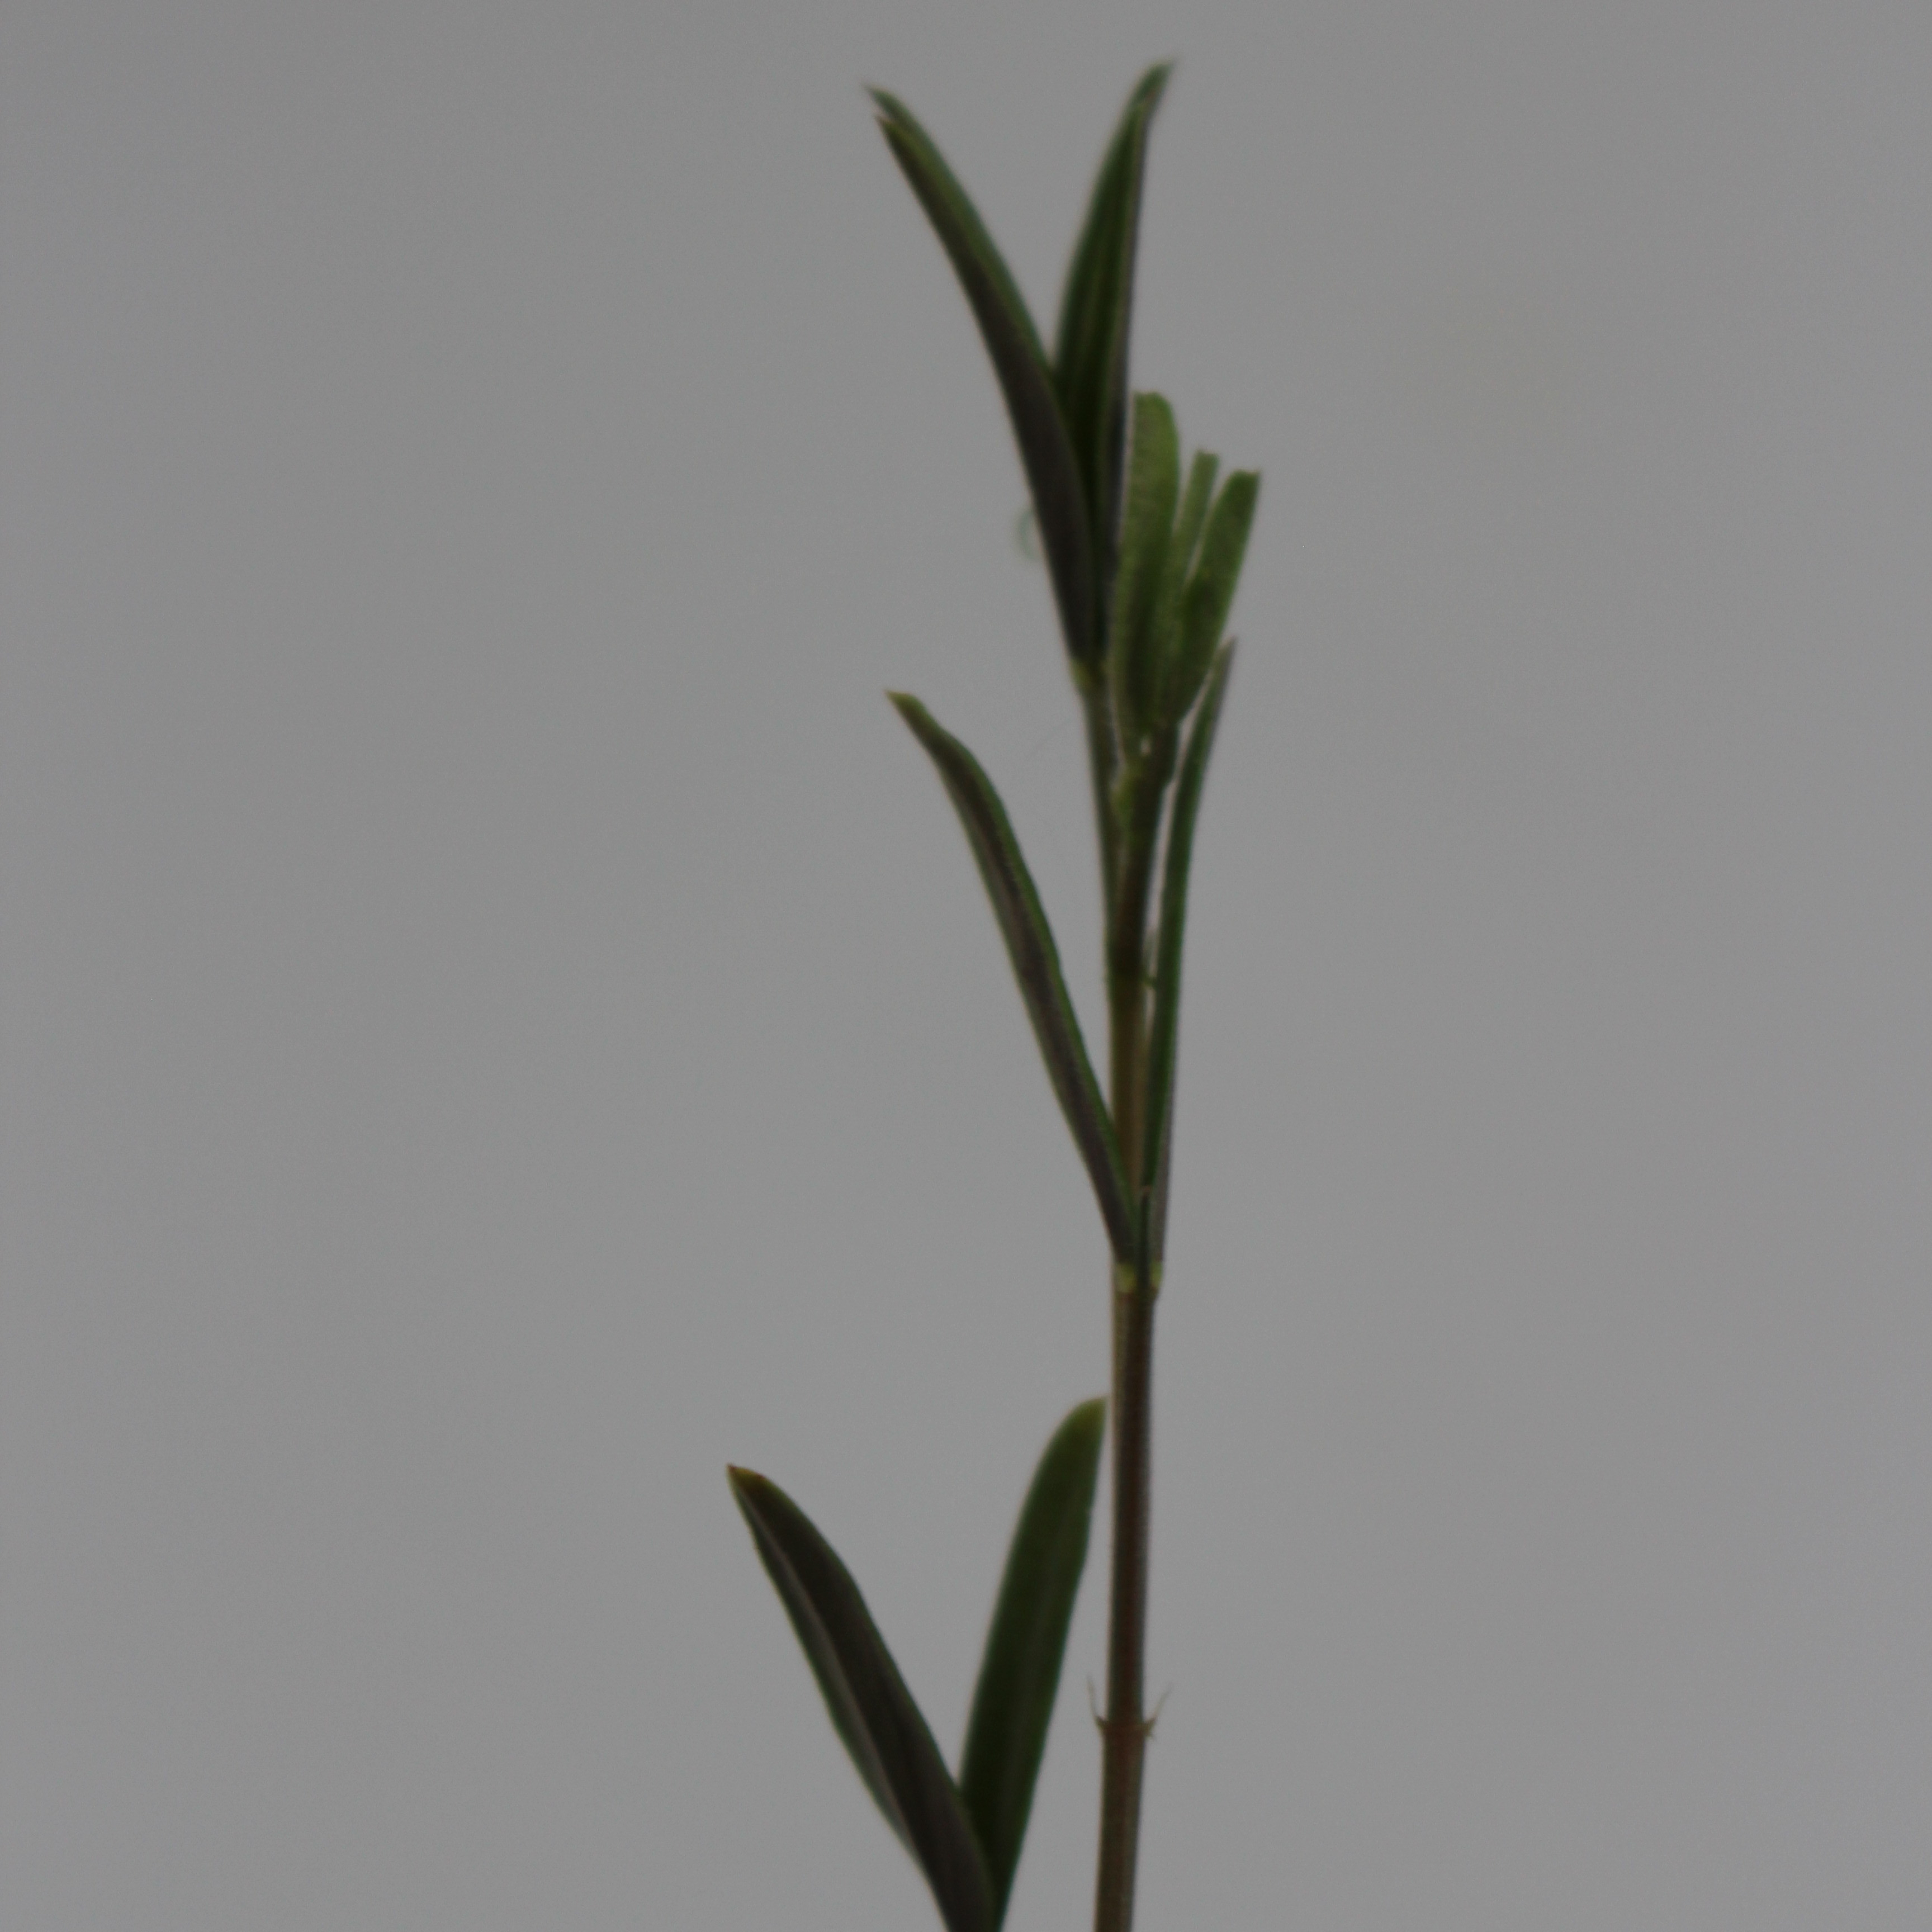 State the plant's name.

Vicia sativa
